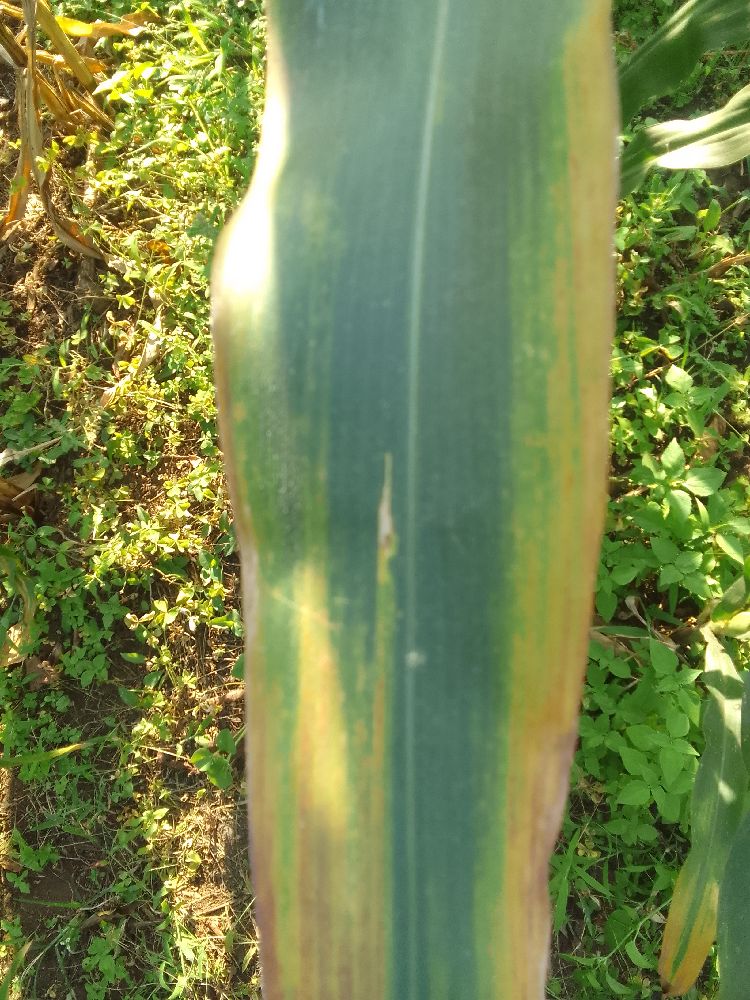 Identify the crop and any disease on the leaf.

maize, maize lethal necrosis
